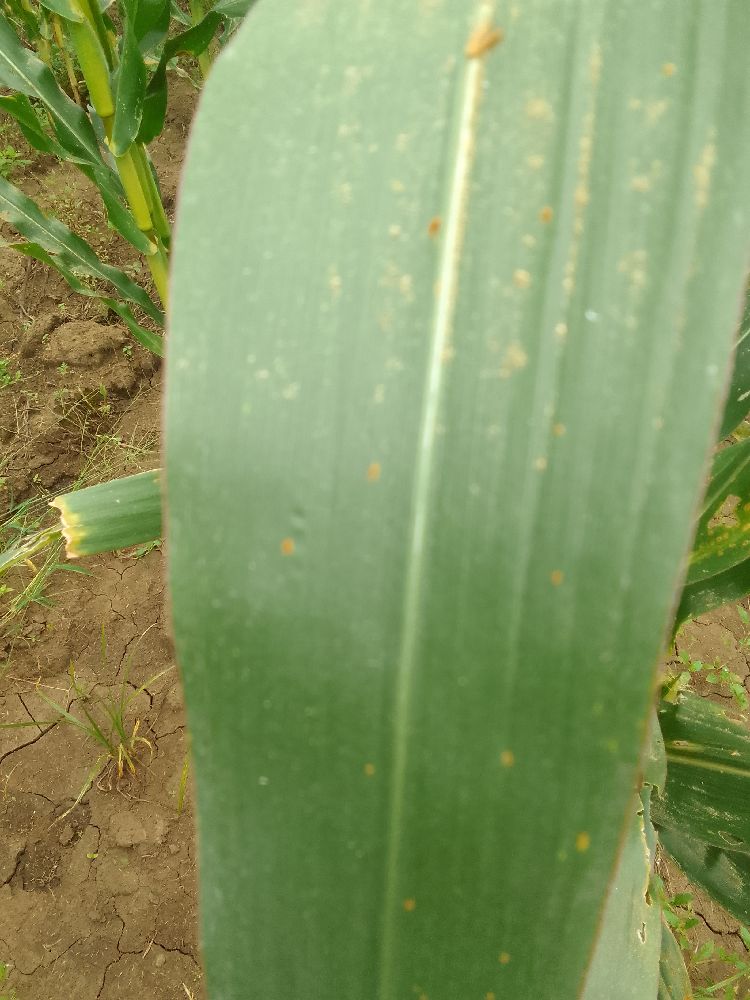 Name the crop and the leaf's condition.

maize, healthy
